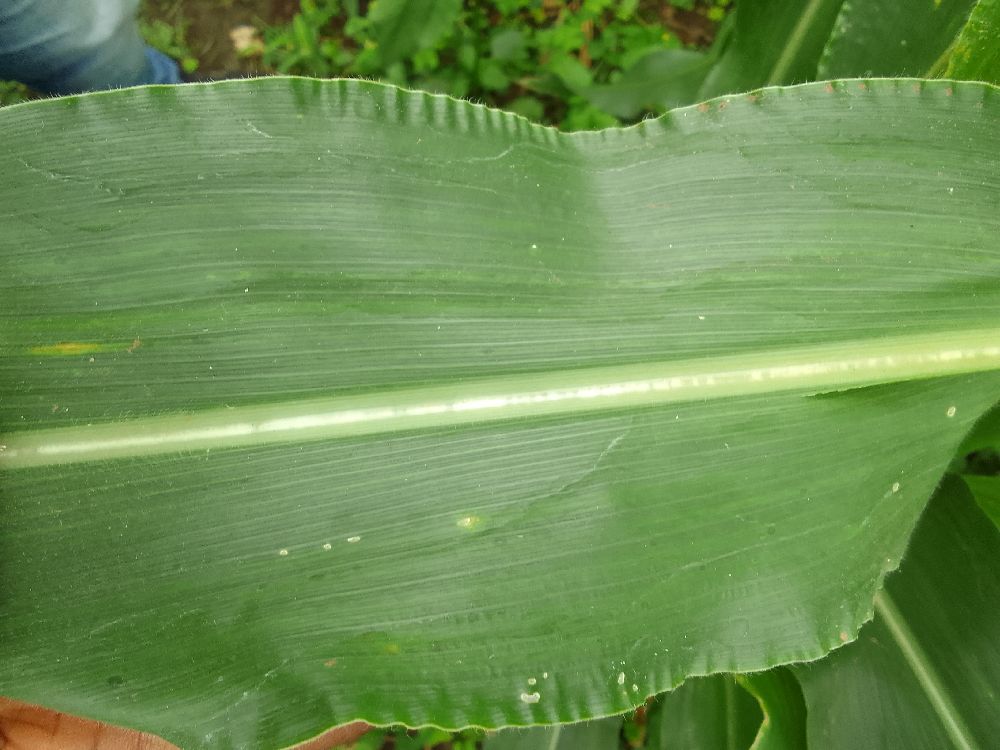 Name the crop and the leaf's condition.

maize, healthy
